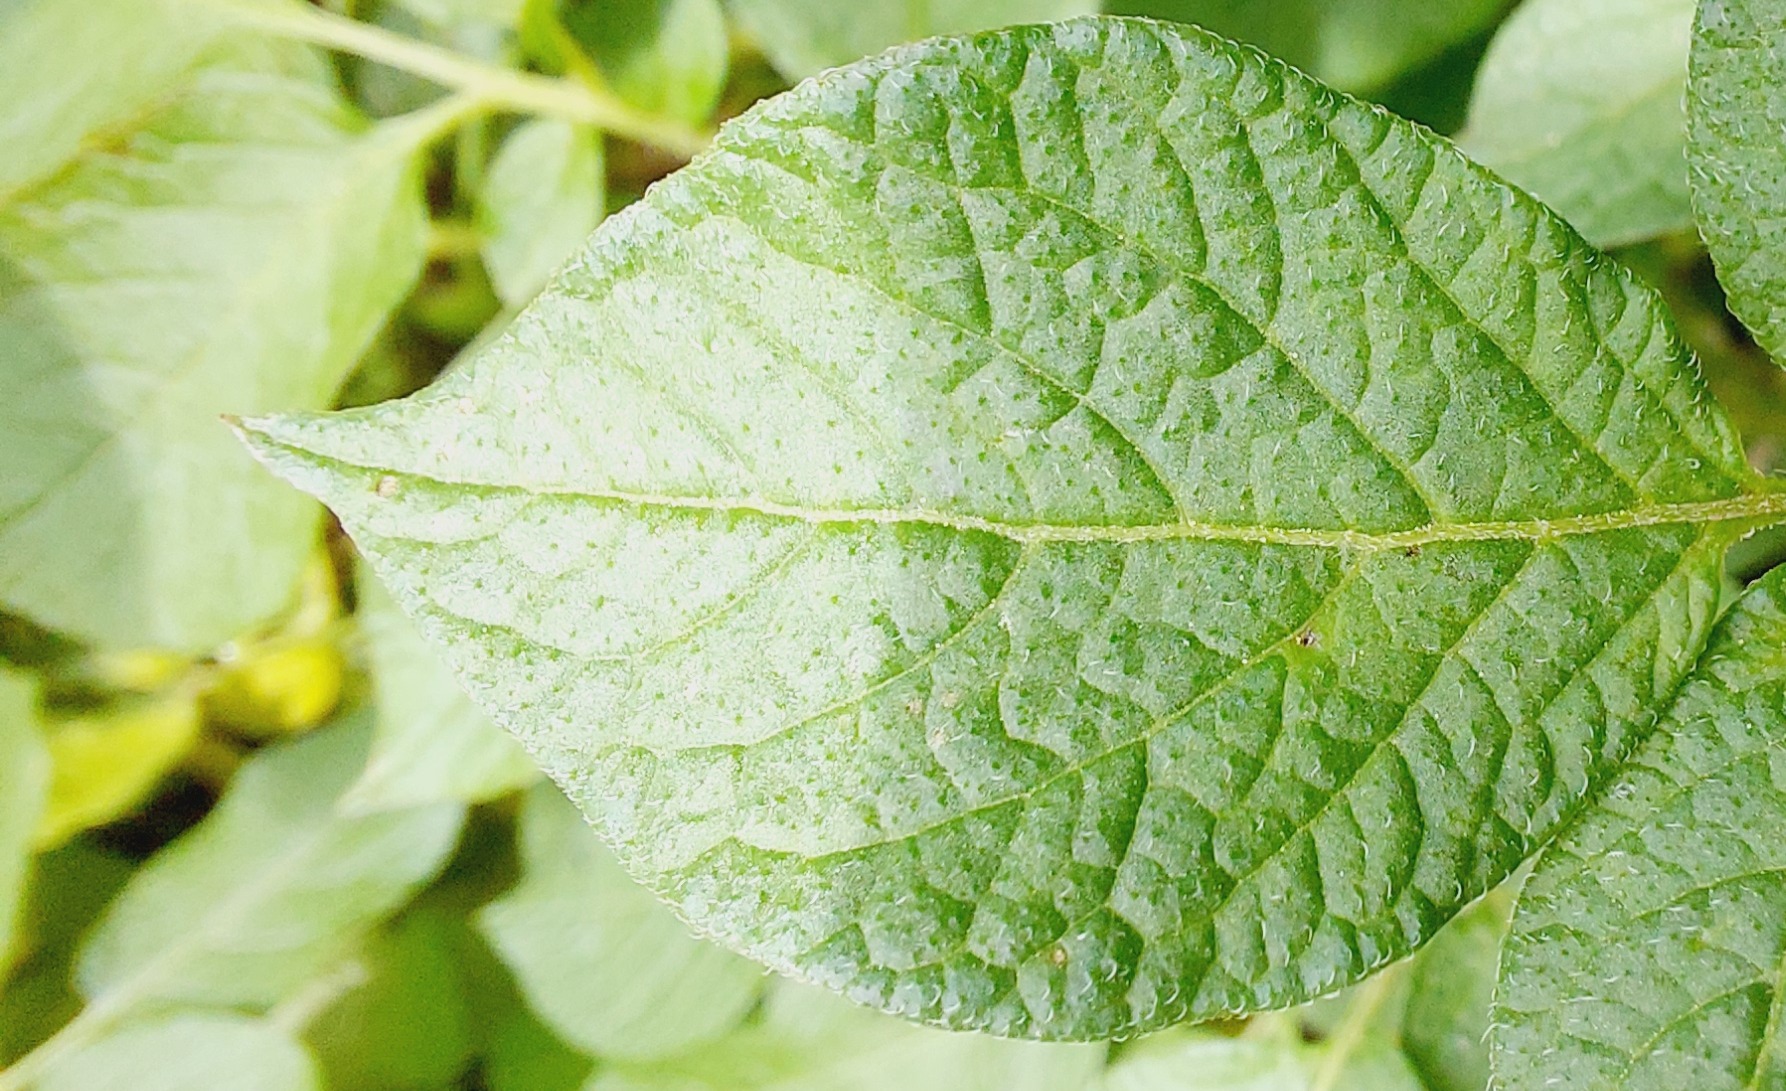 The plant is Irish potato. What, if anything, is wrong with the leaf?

healthy
